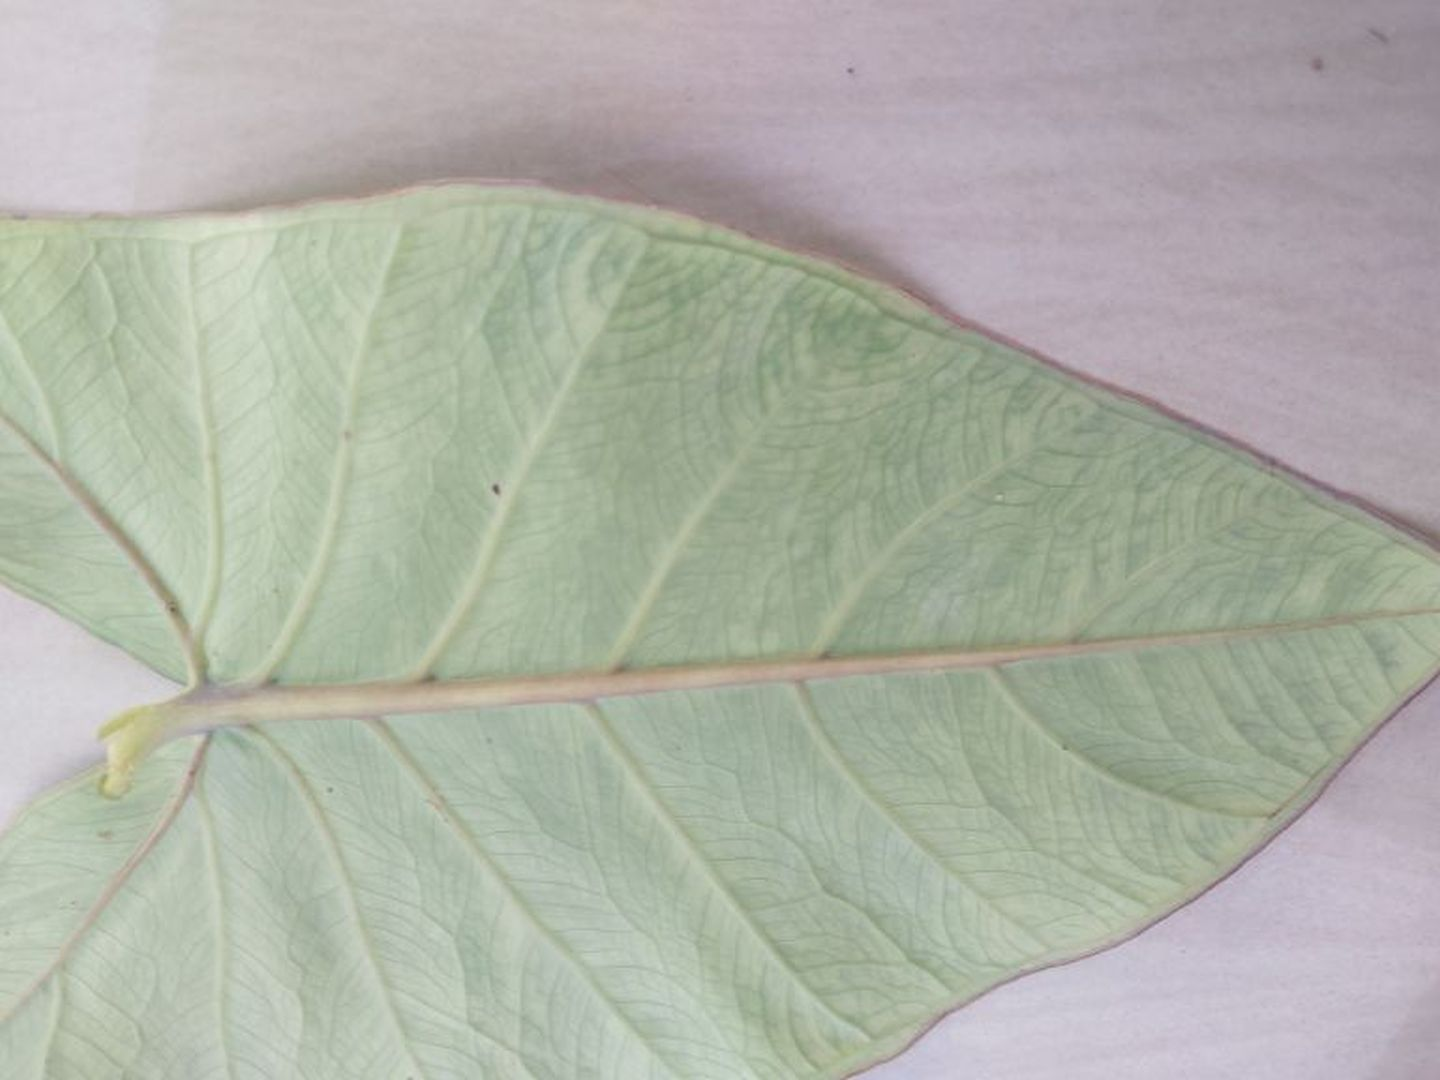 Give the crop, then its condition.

taro, mosaic
